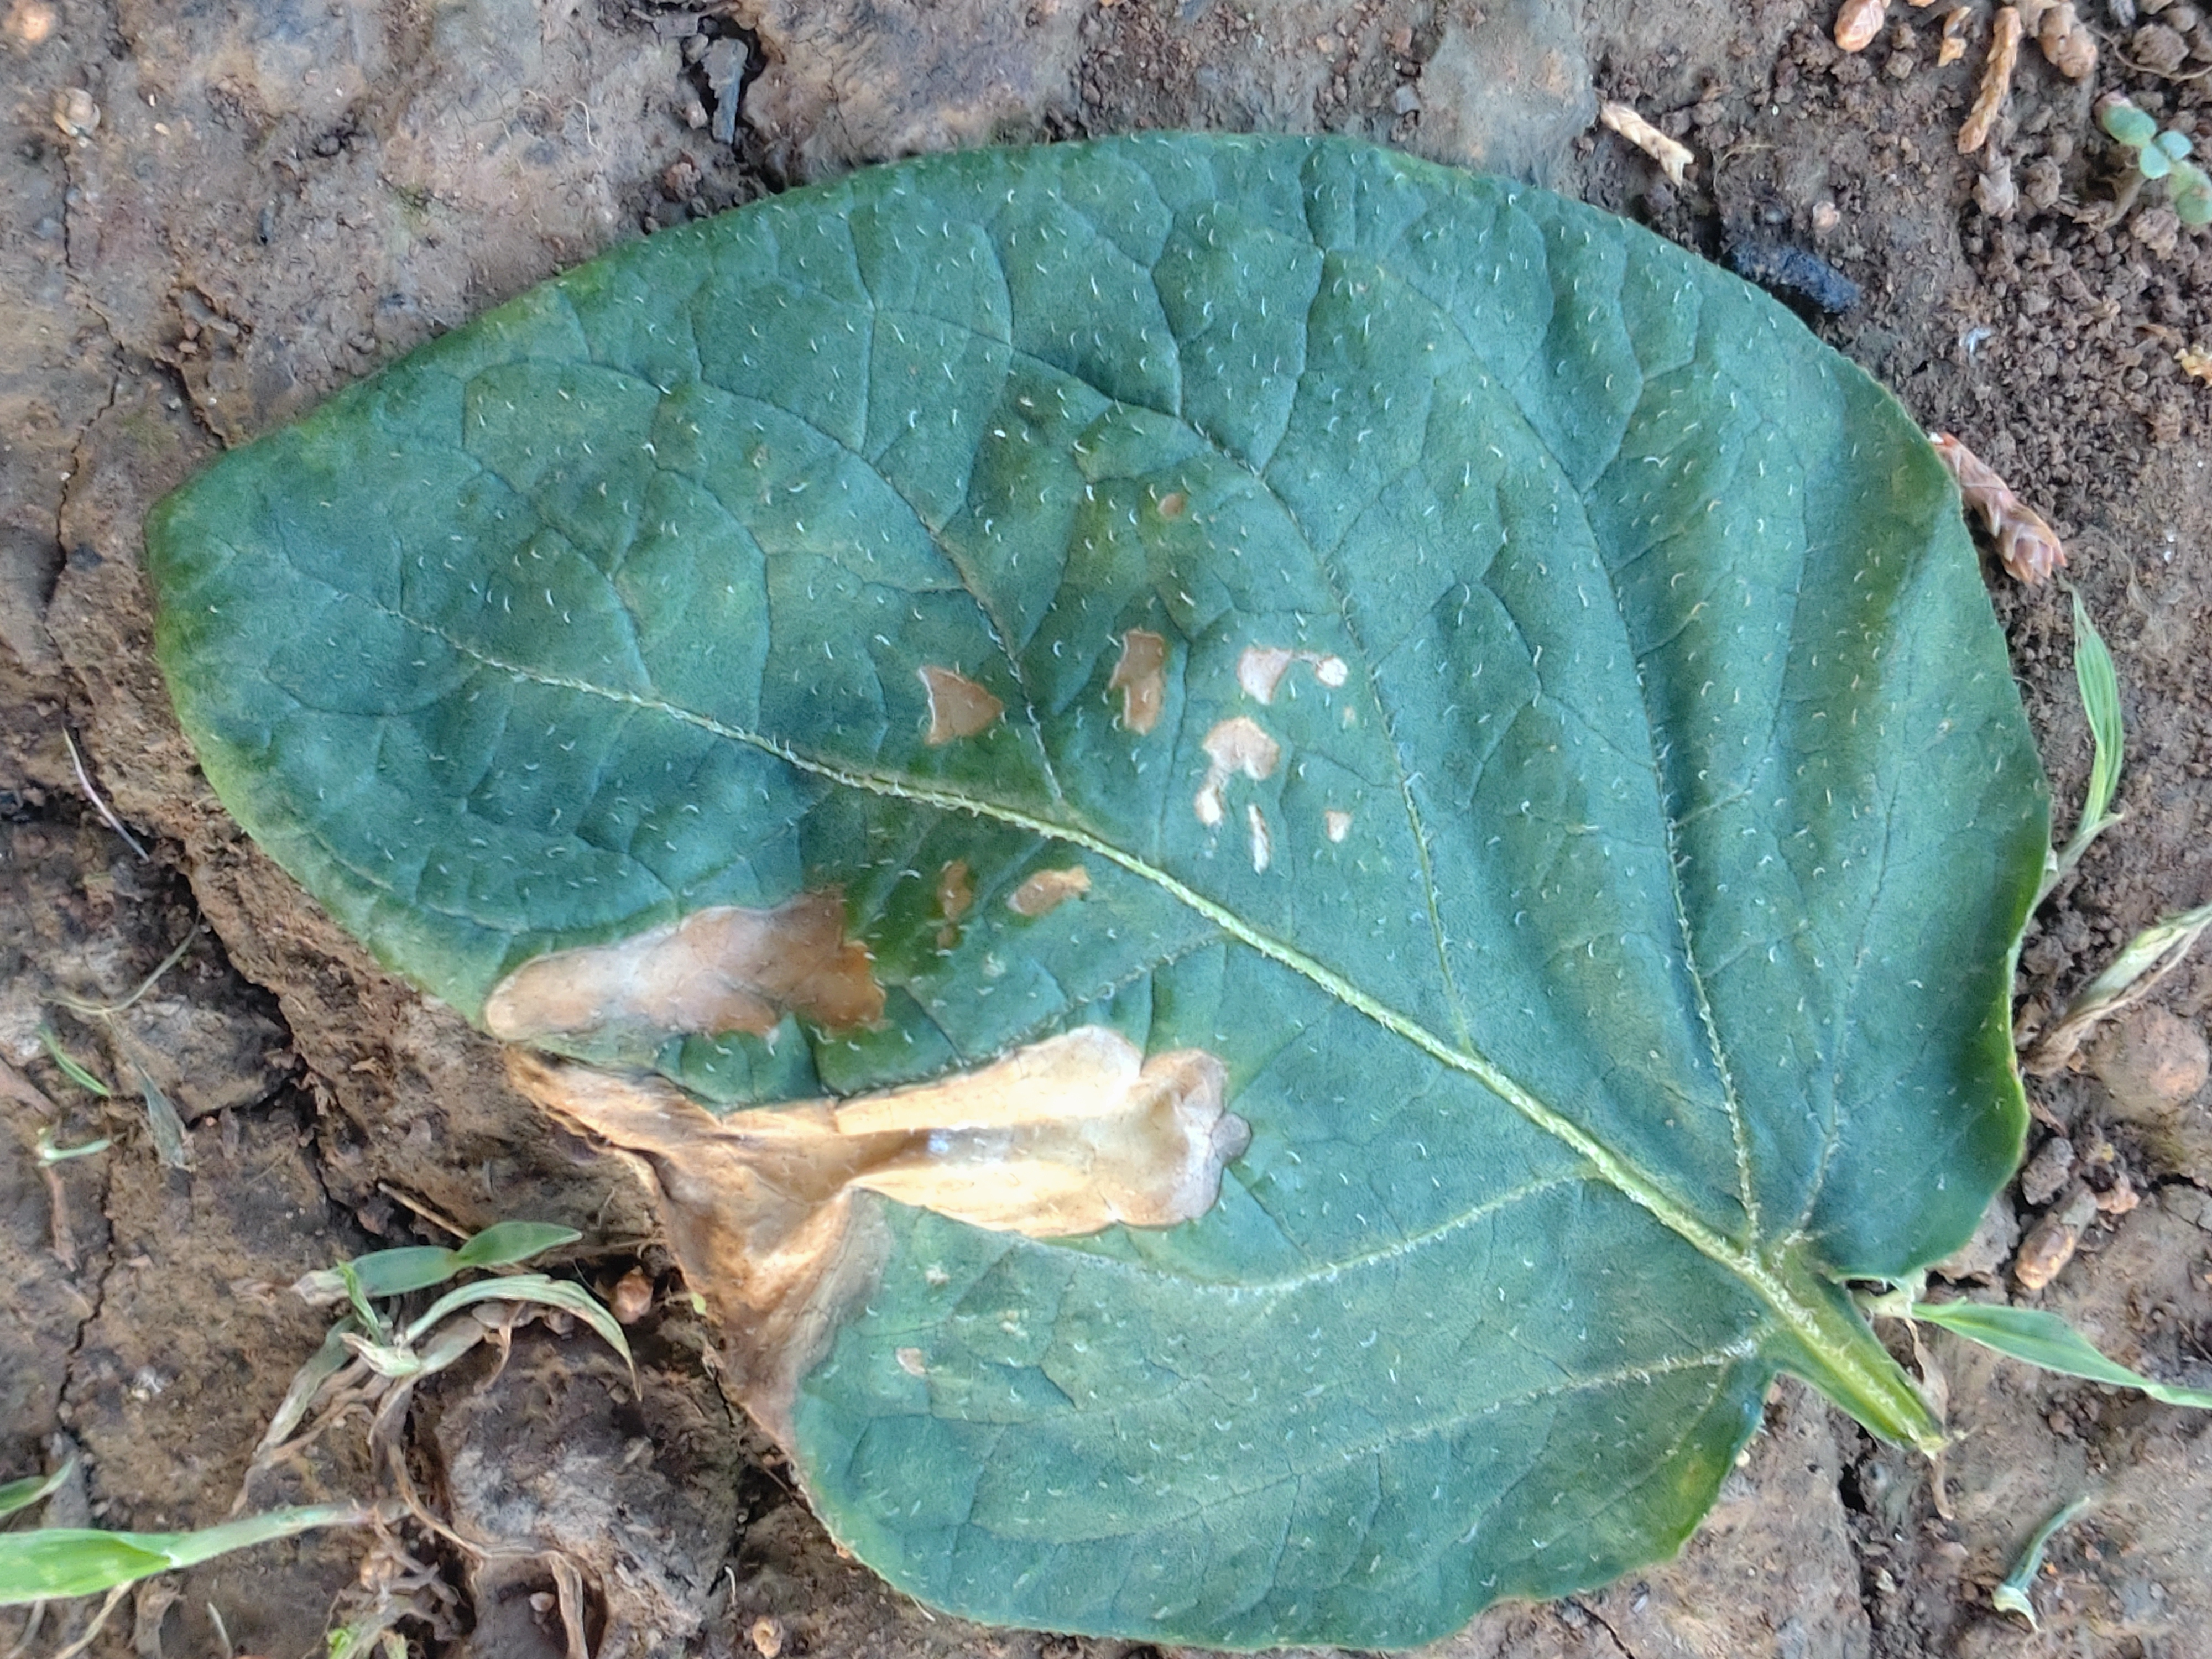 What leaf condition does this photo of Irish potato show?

early blight
